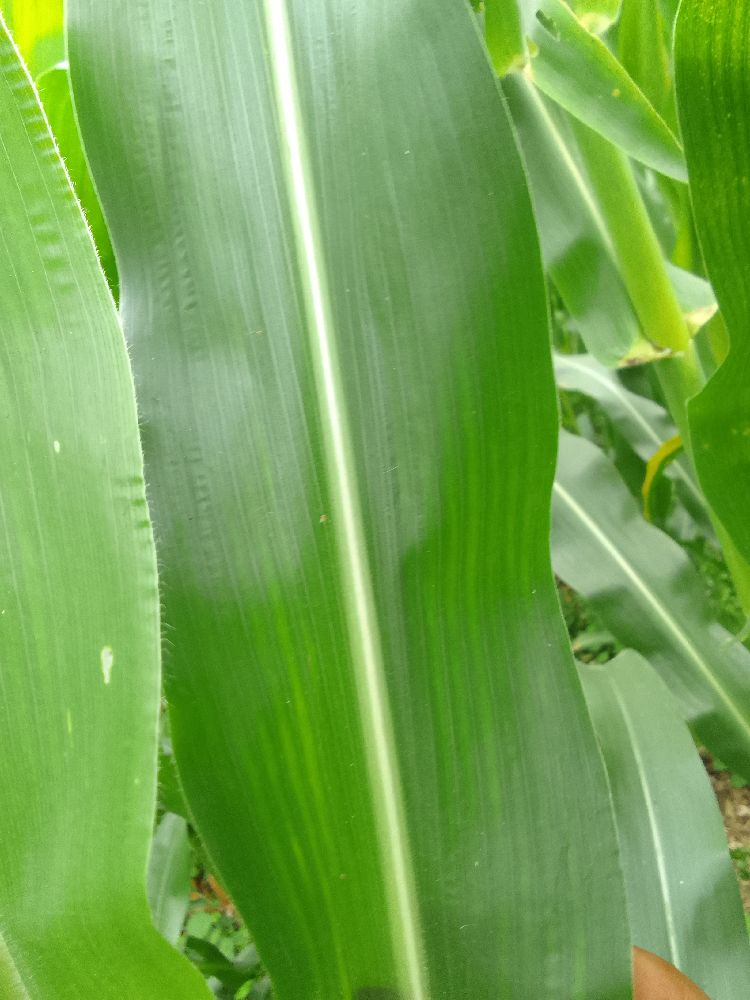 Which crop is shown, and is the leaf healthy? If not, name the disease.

maize, healthy
